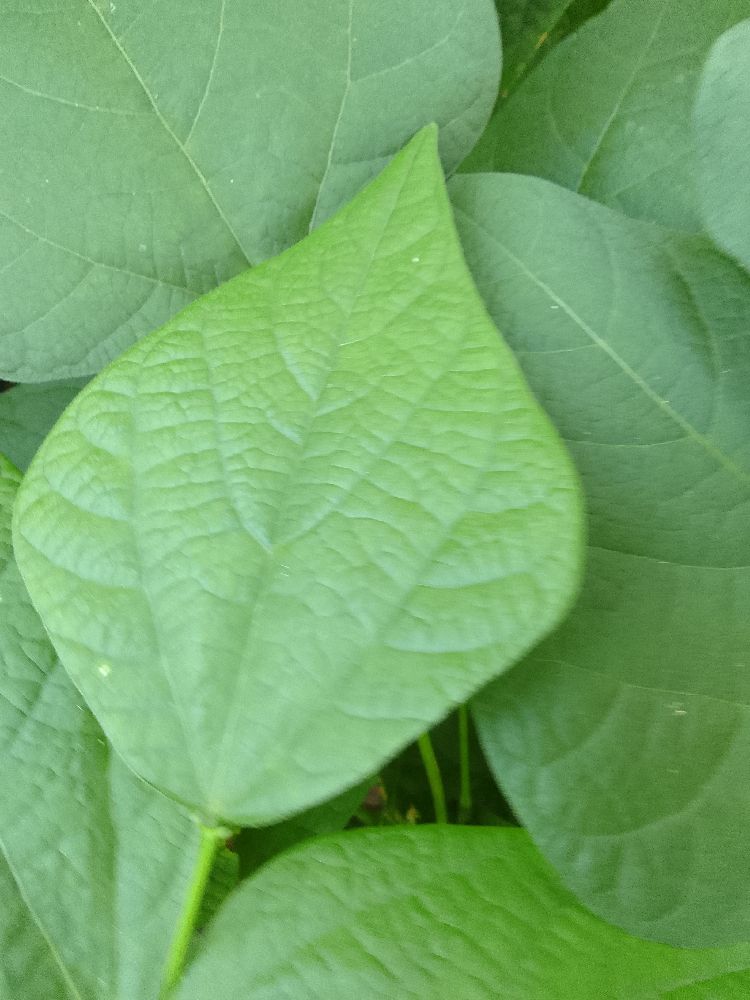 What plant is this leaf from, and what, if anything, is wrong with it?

common bean, healthy
